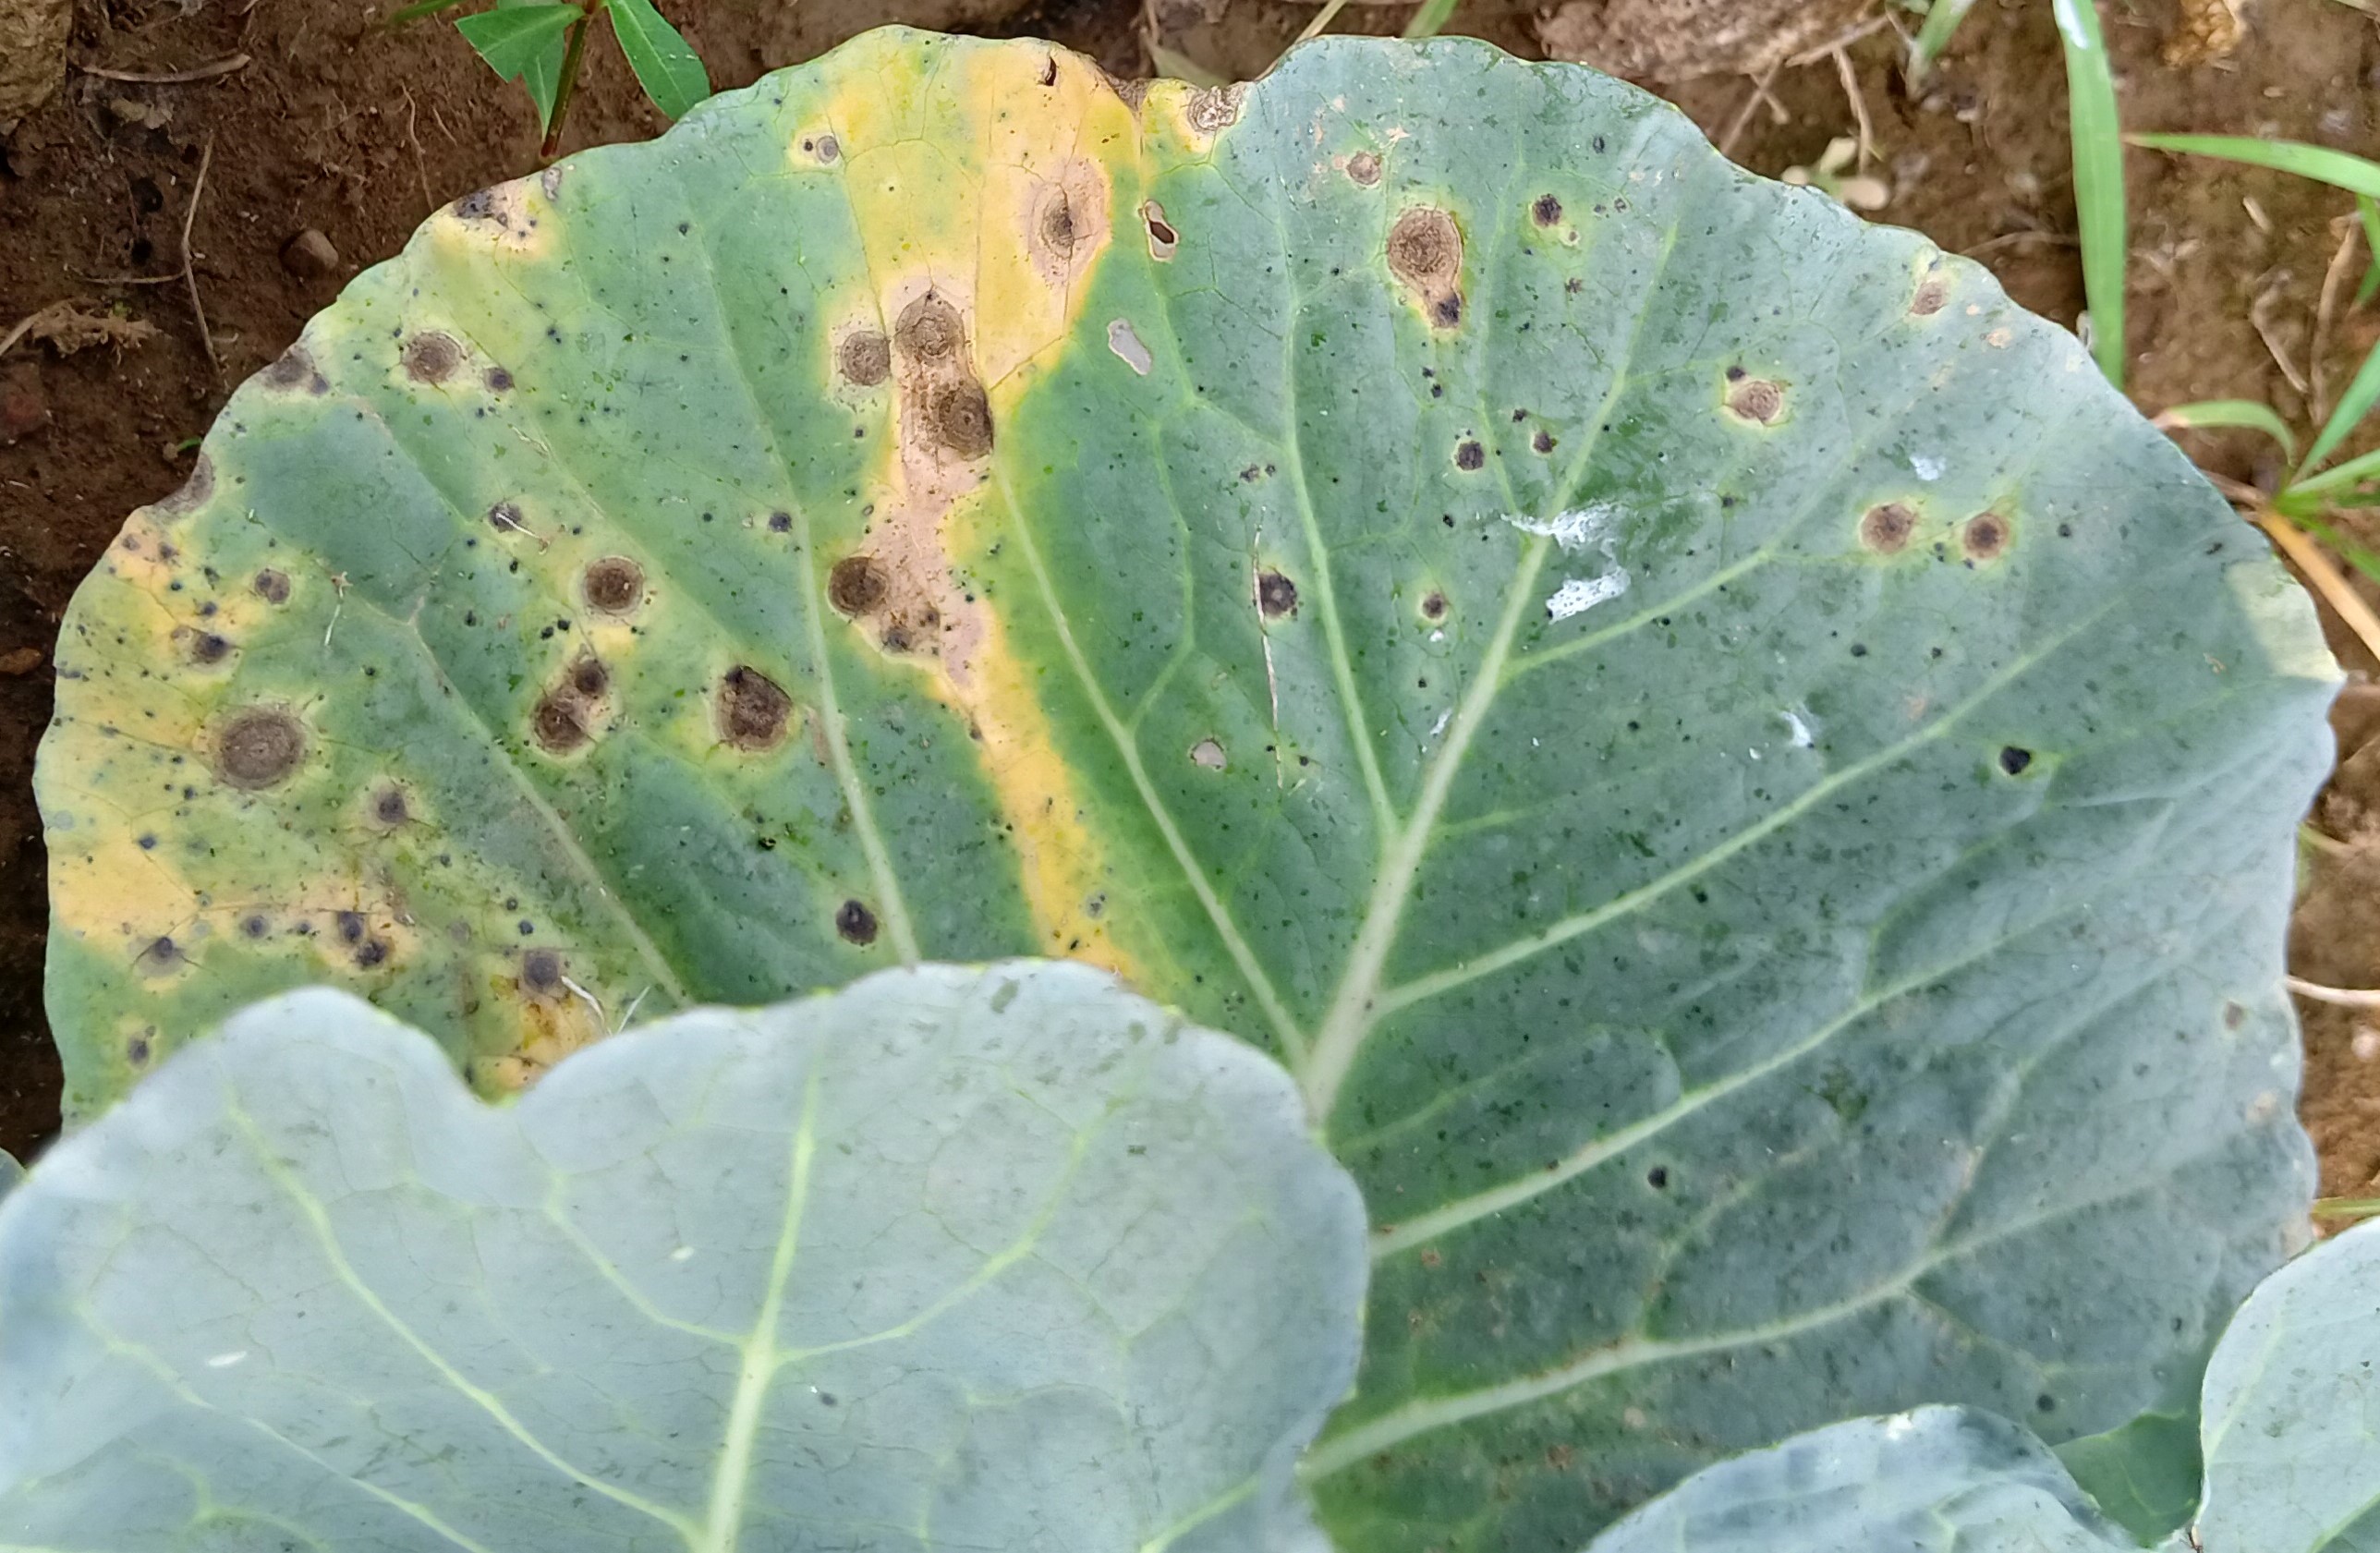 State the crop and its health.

cabbage, alternaria
